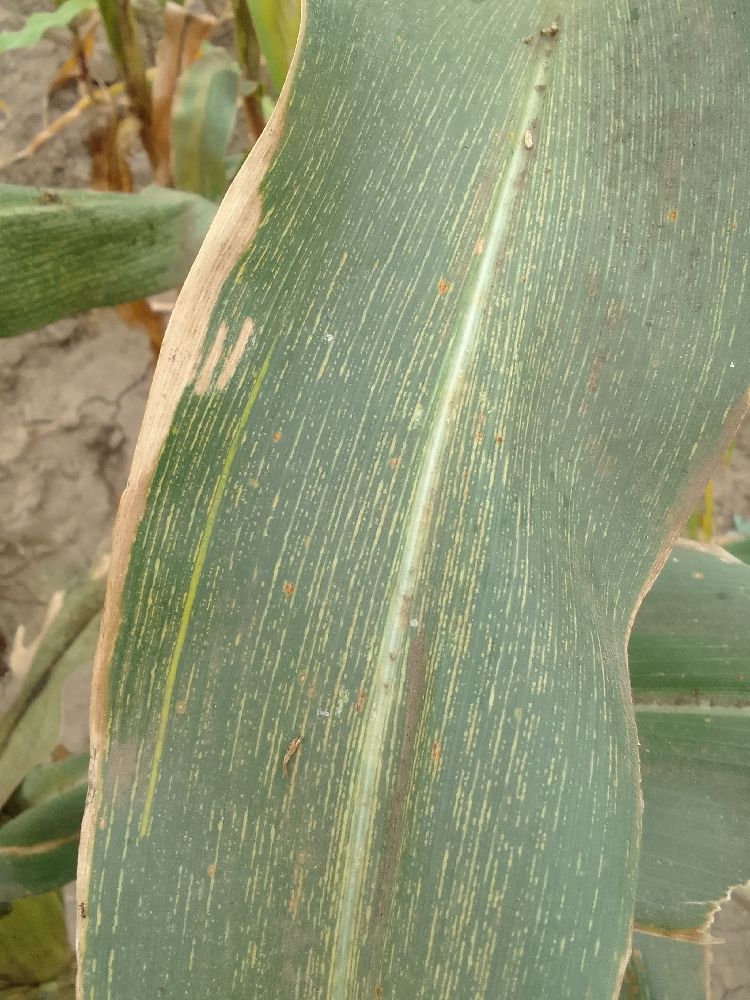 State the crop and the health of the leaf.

maize, maize streak virus
